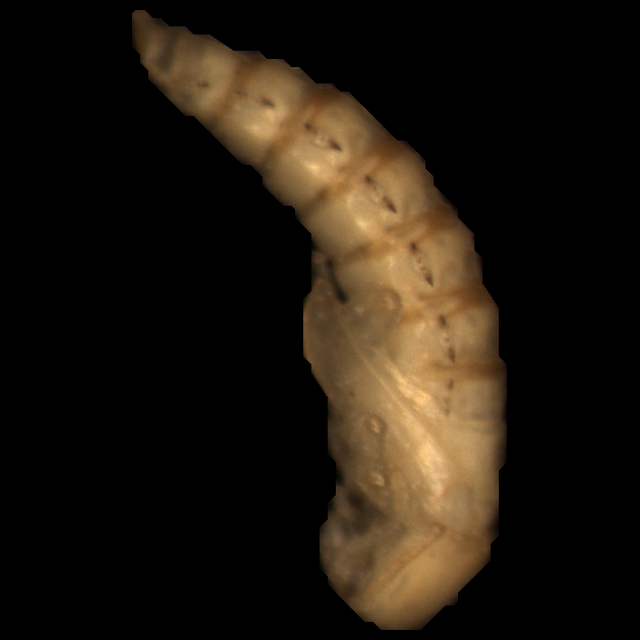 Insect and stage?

mealworm pupa
